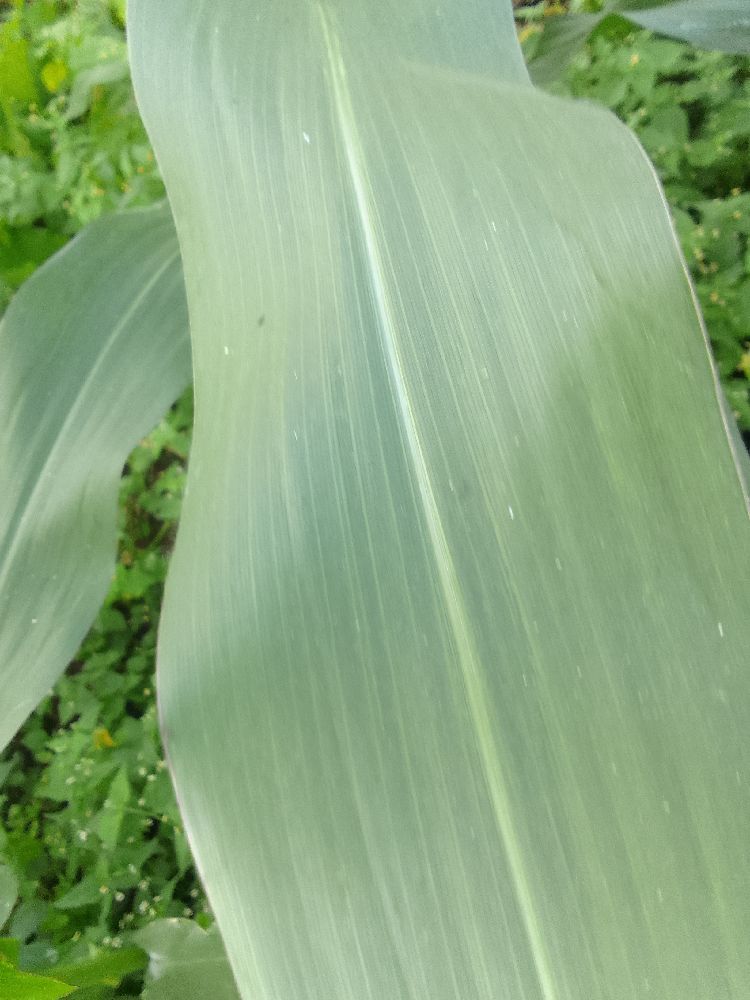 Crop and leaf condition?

maize, healthy
